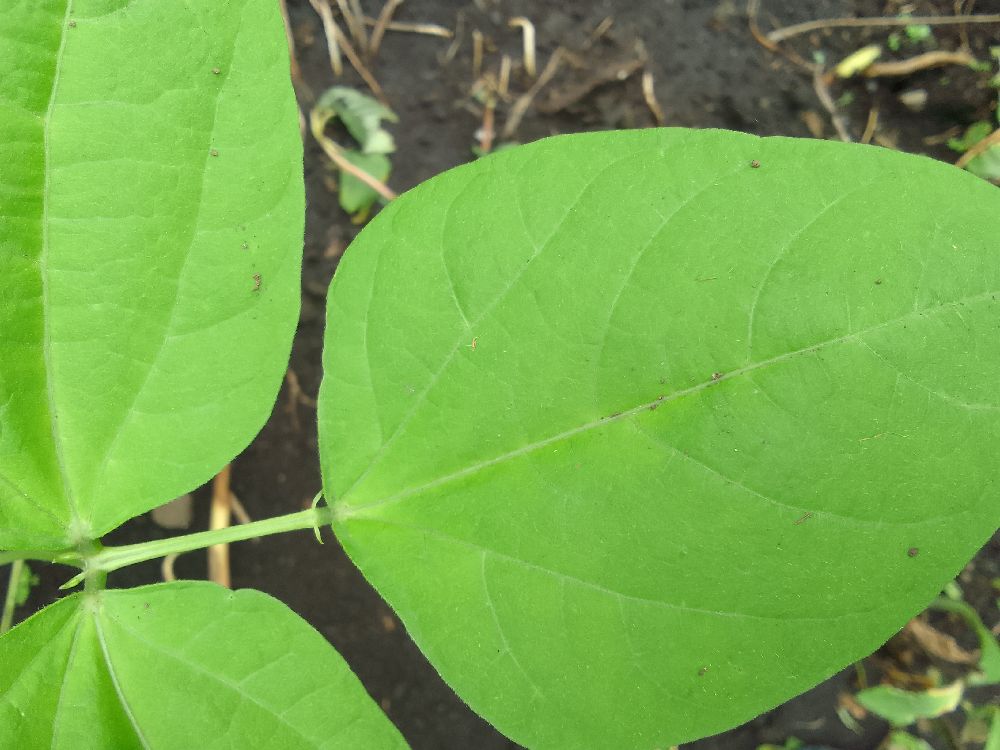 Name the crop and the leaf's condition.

common bean, healthy
